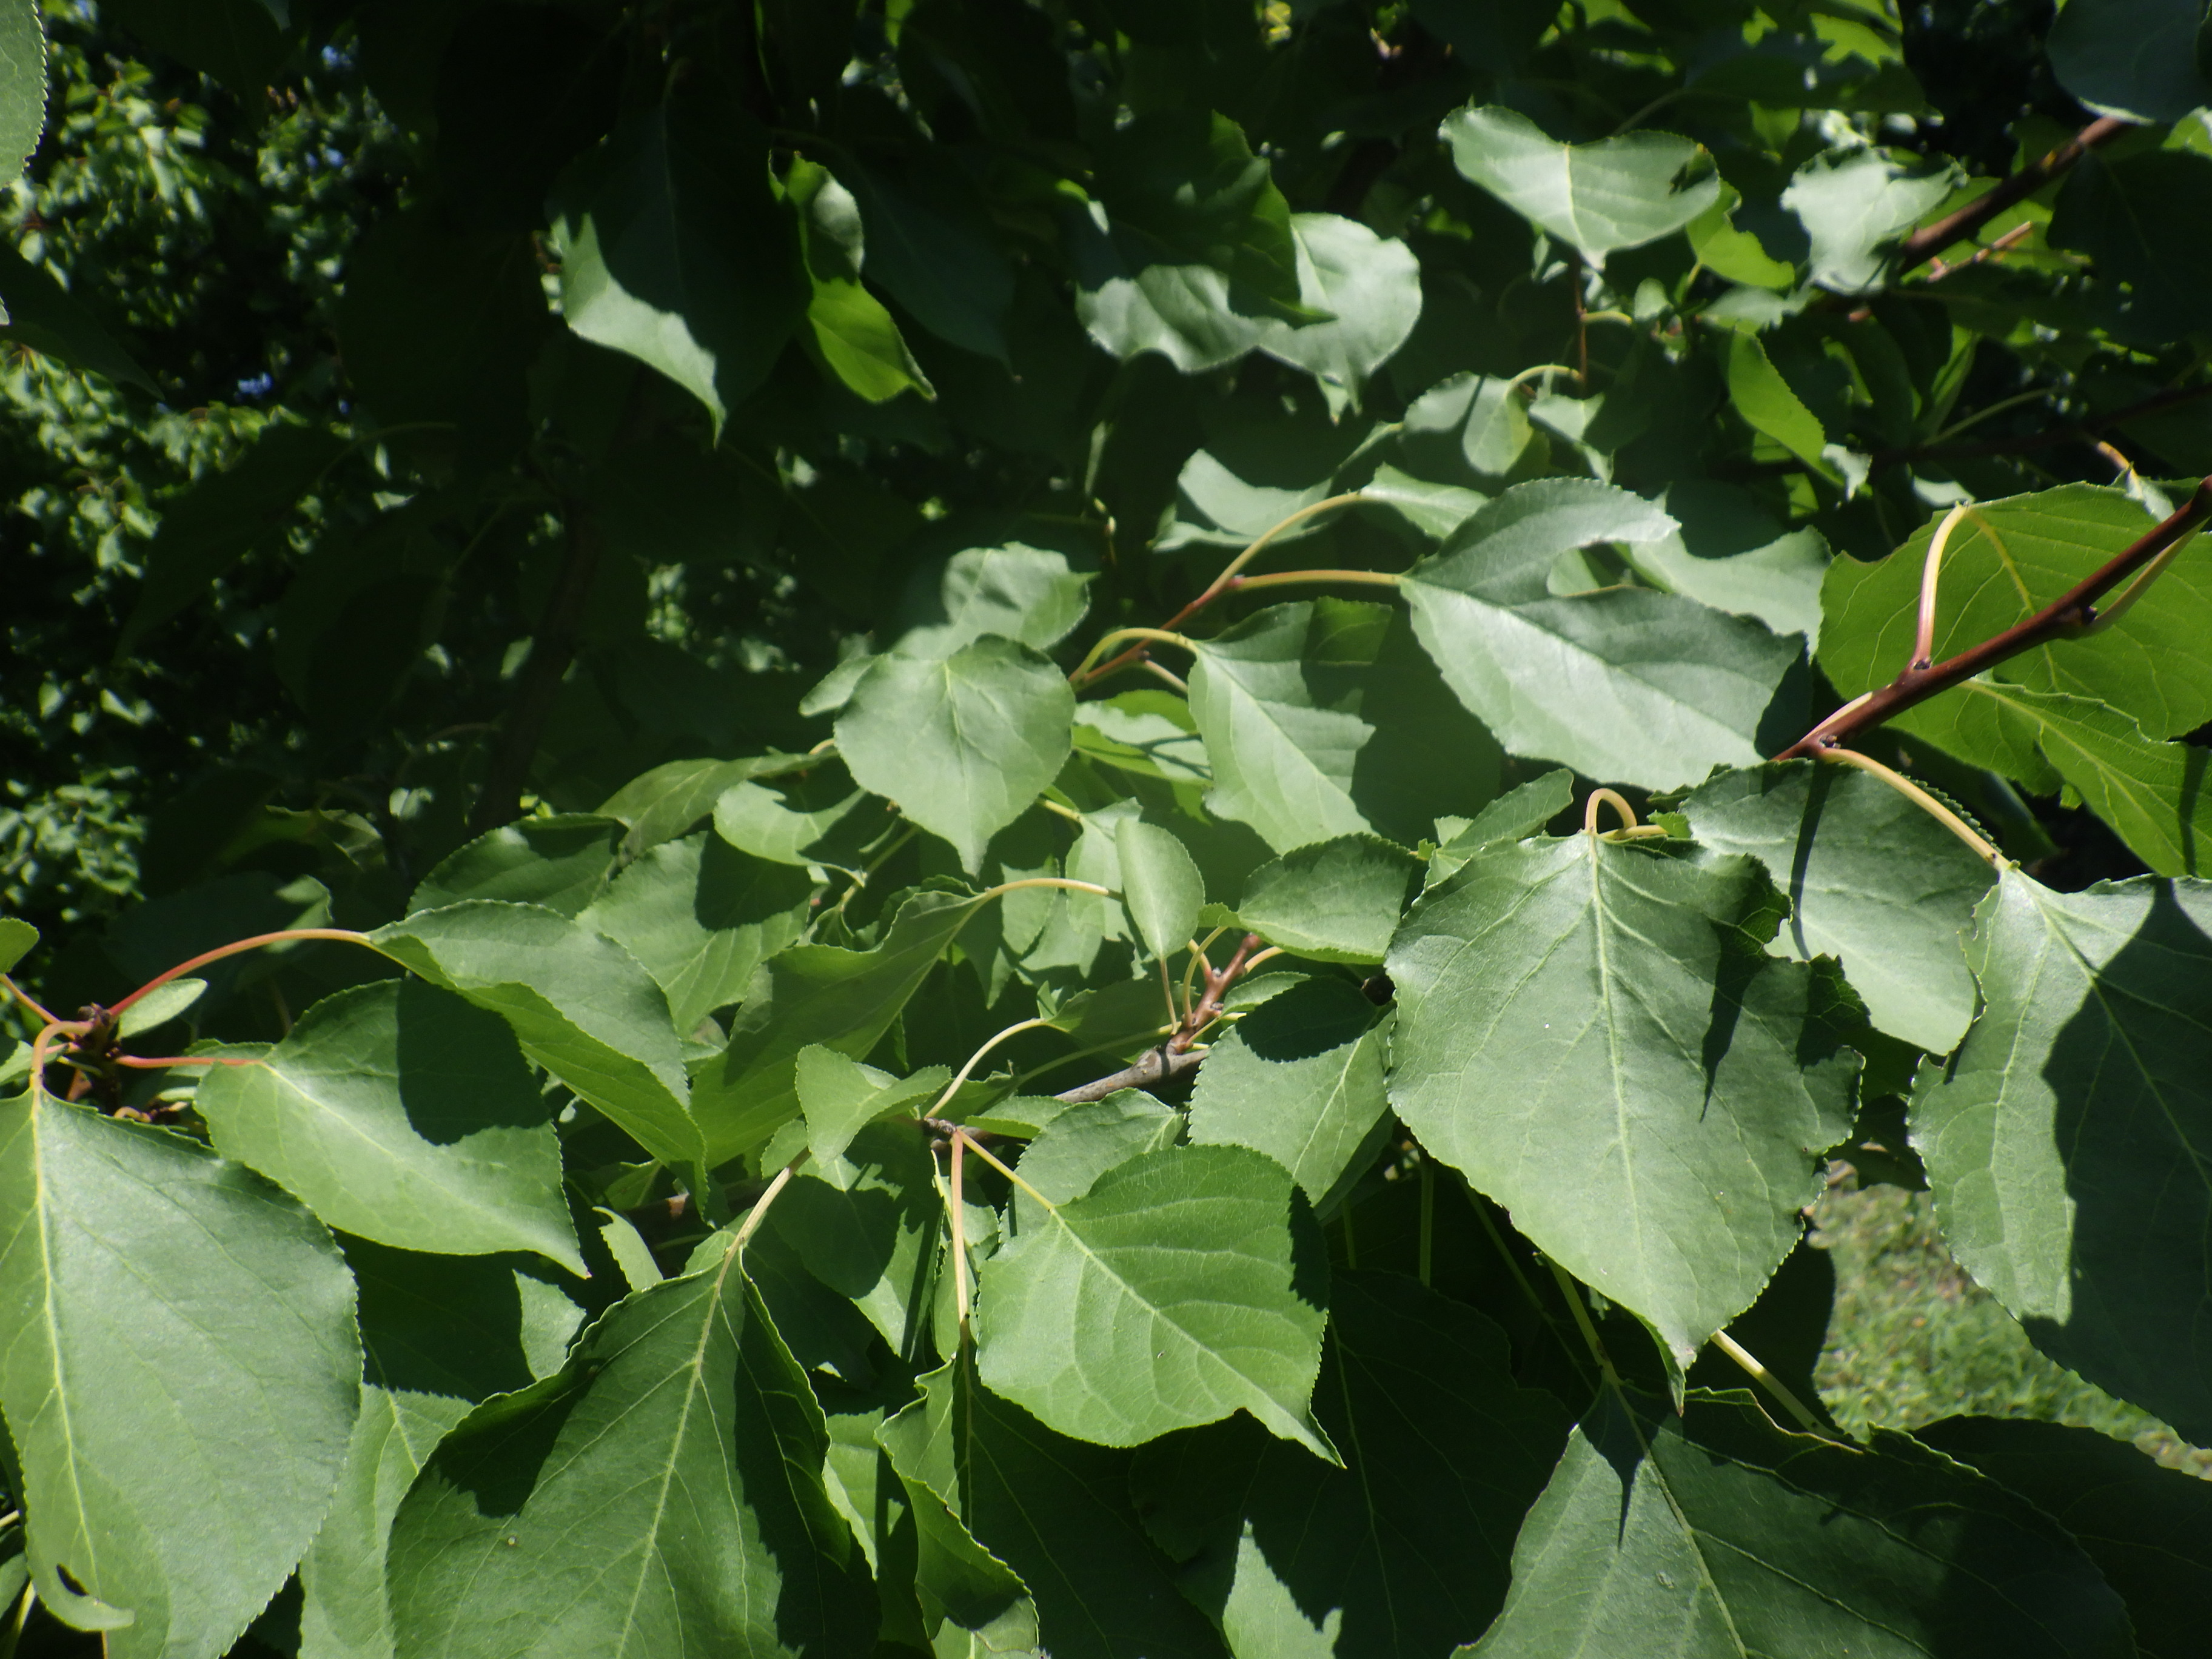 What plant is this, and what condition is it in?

apricot, shot hole disease
